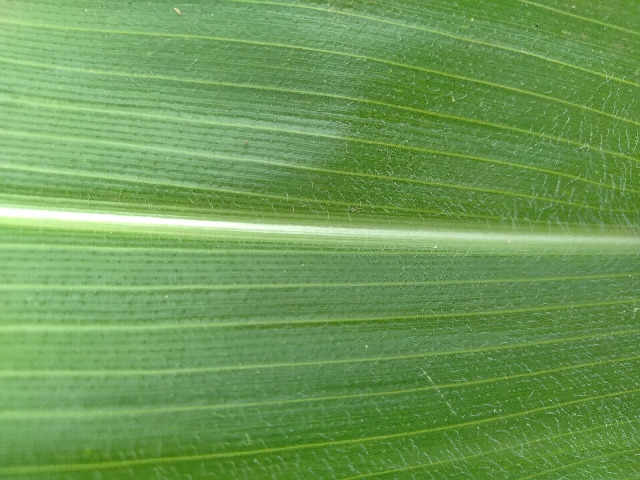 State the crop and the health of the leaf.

maize, healthy
